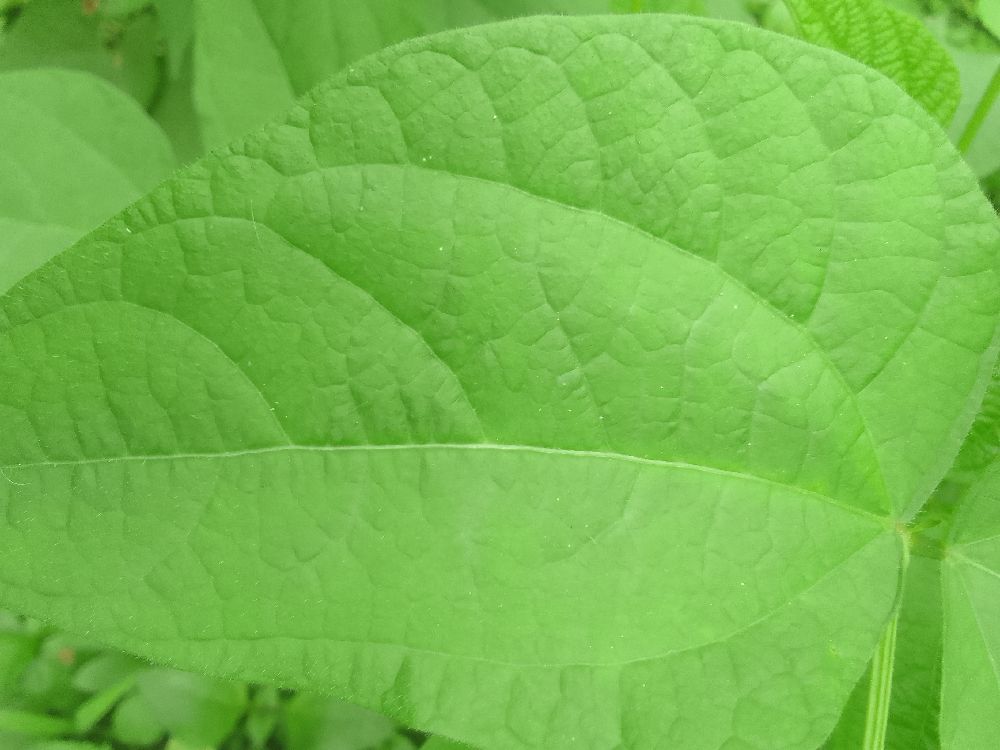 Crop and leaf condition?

common bean, healthy
